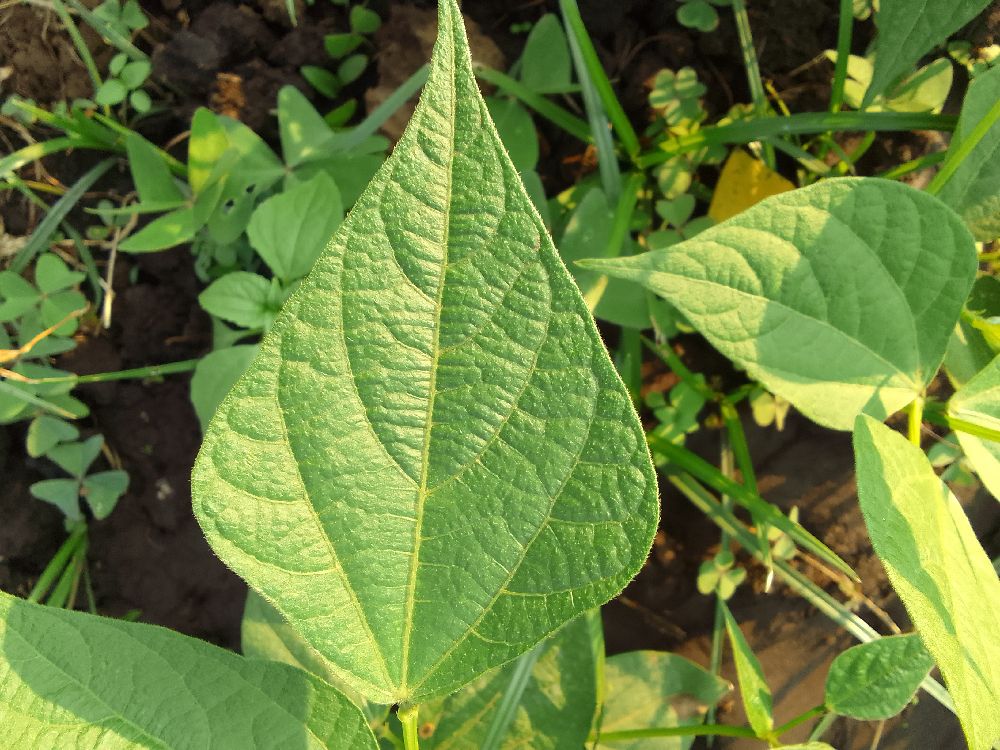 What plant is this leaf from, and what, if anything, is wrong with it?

common bean, healthy
